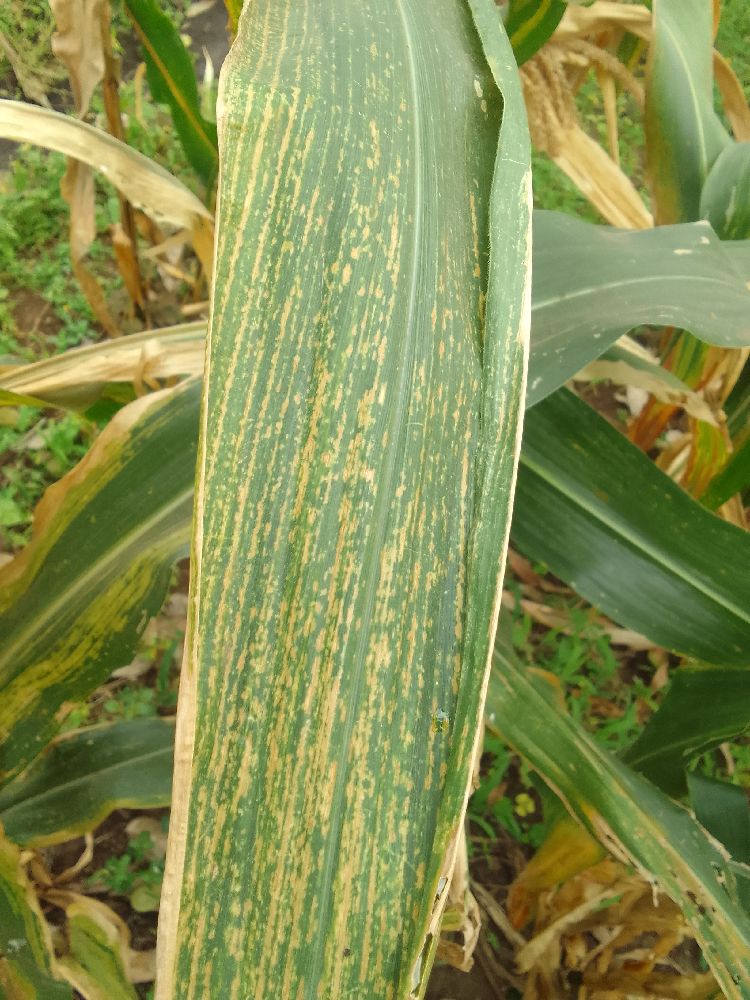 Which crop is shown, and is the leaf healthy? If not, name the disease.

maize, maize lethal necrosis
